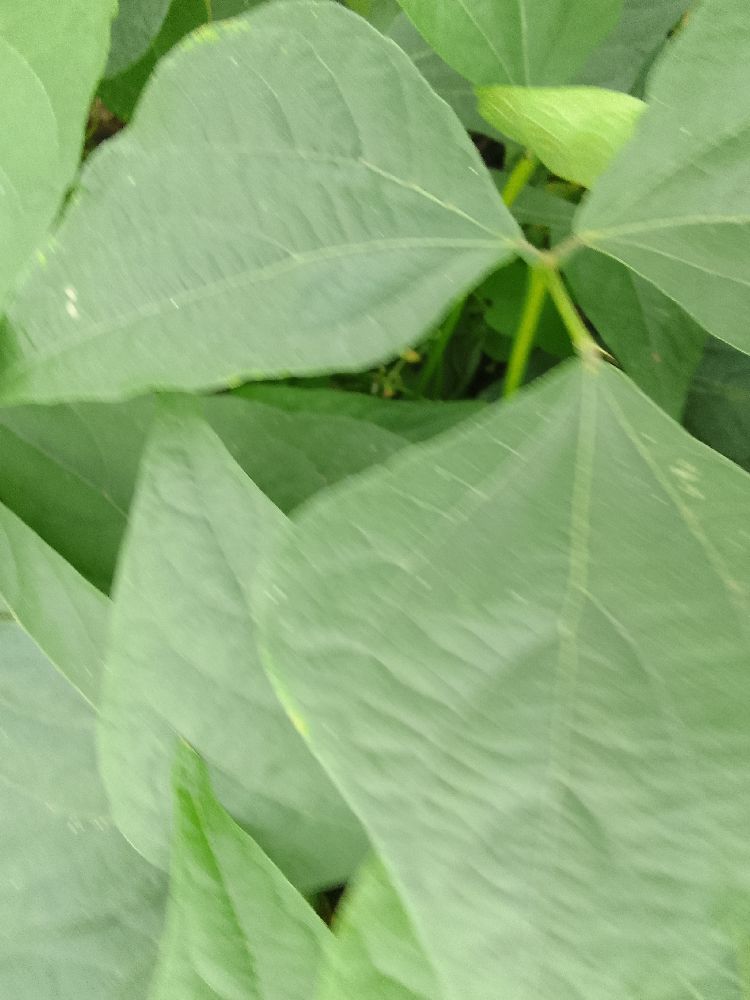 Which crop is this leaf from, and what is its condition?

common bean, healthy
